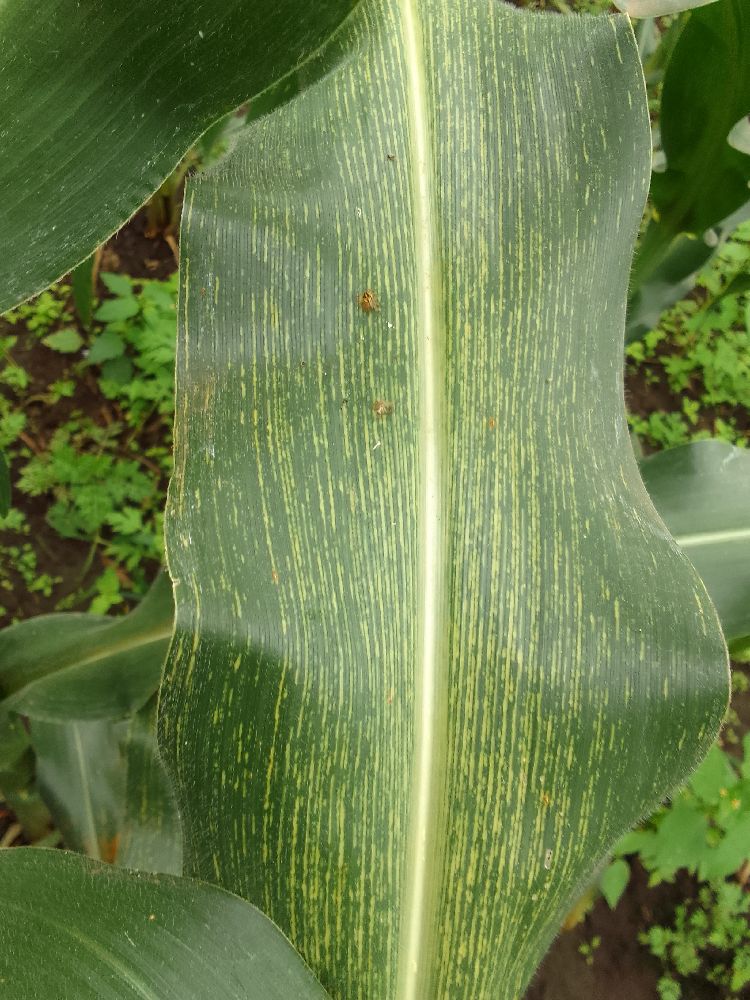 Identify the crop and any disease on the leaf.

maize, maize streak virus
